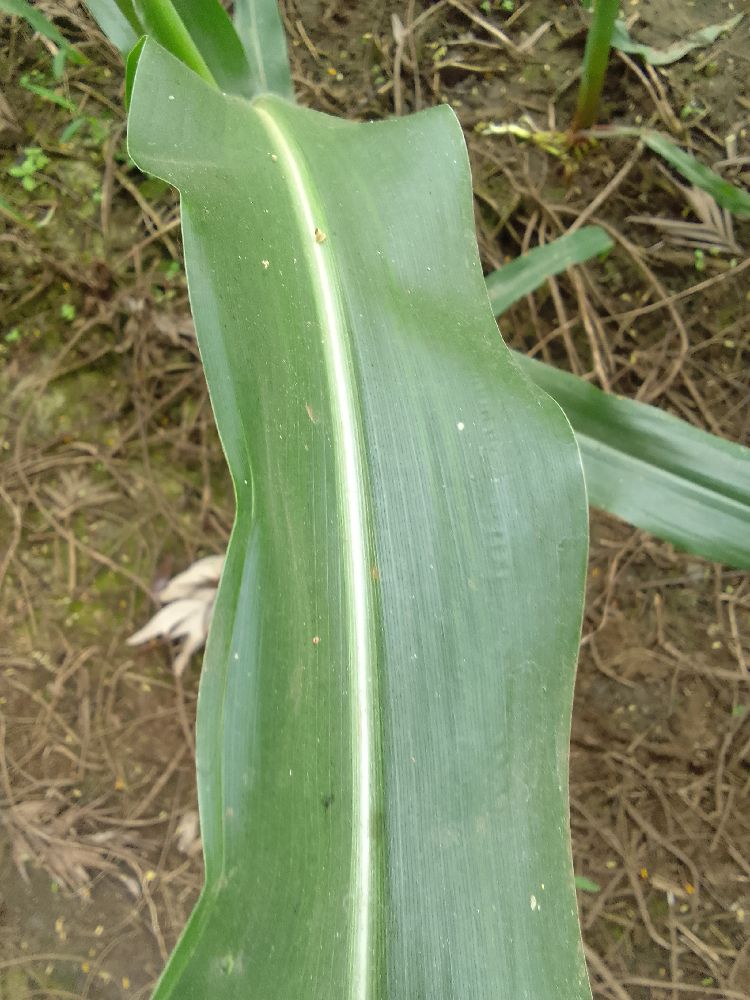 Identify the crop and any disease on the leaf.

maize, healthy
